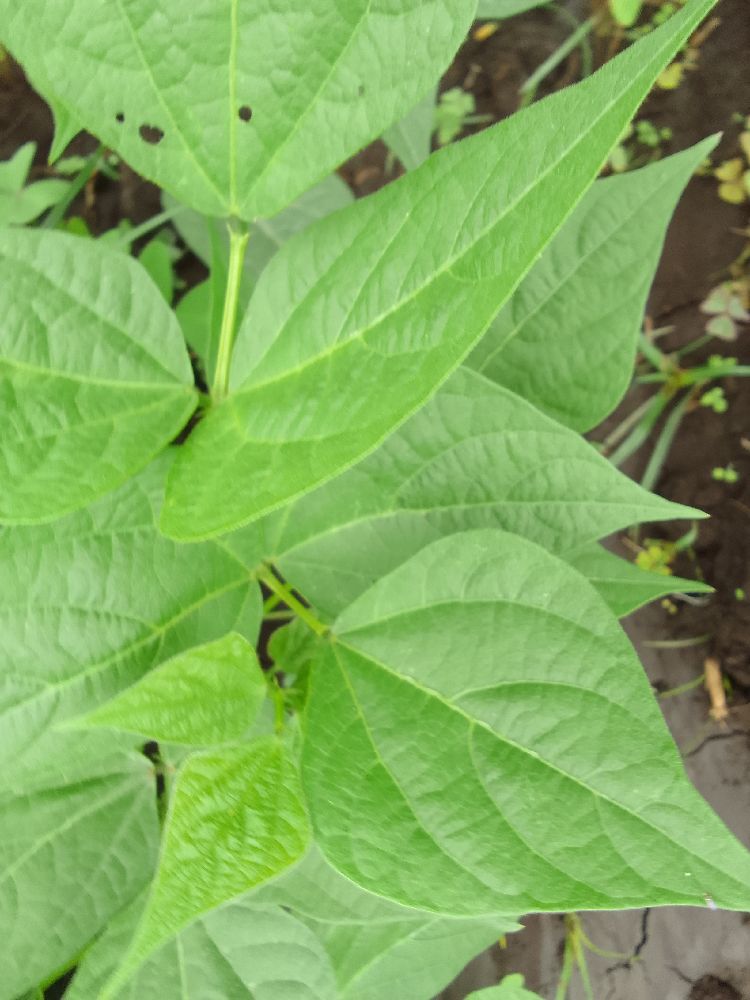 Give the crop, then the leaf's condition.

common bean, healthy
